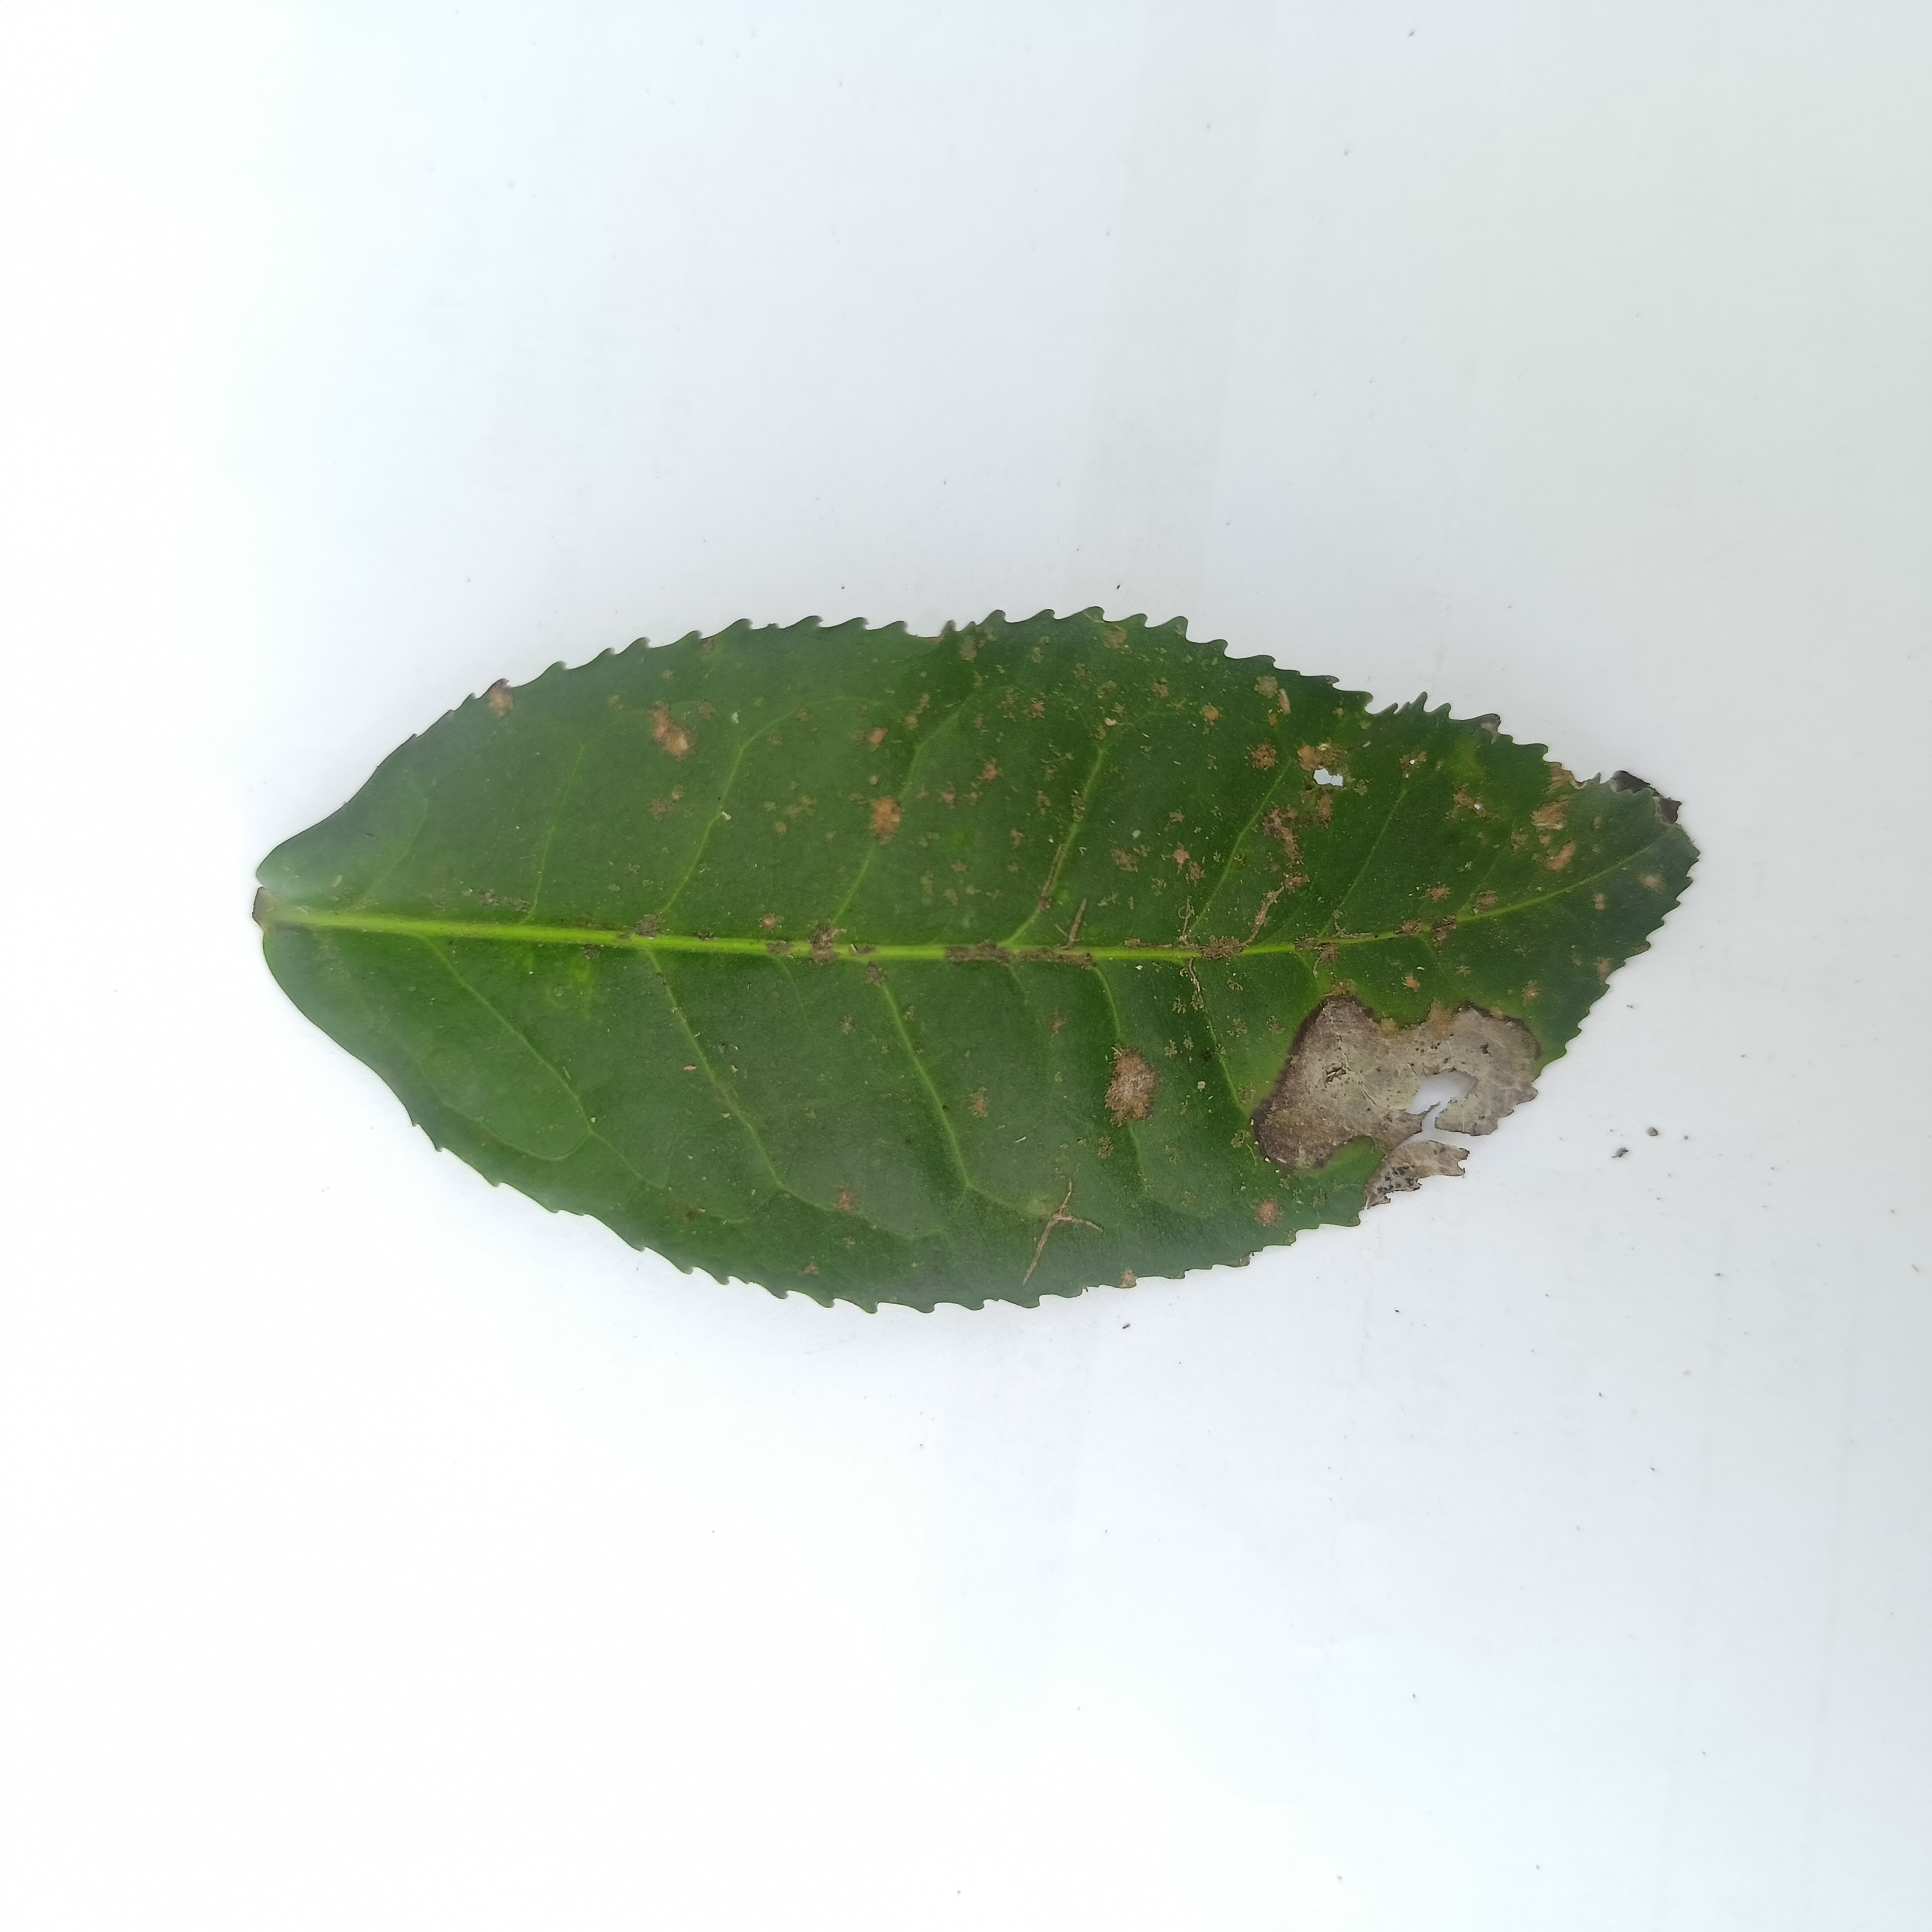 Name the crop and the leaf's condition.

tea, brown blight
